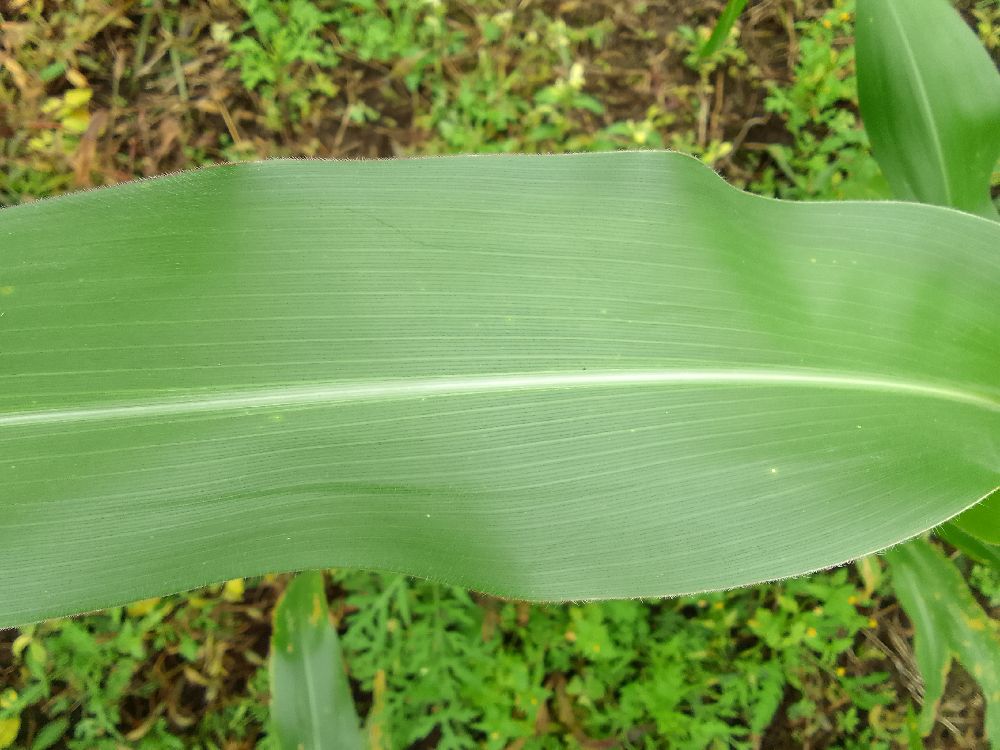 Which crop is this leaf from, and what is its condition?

maize, healthy
